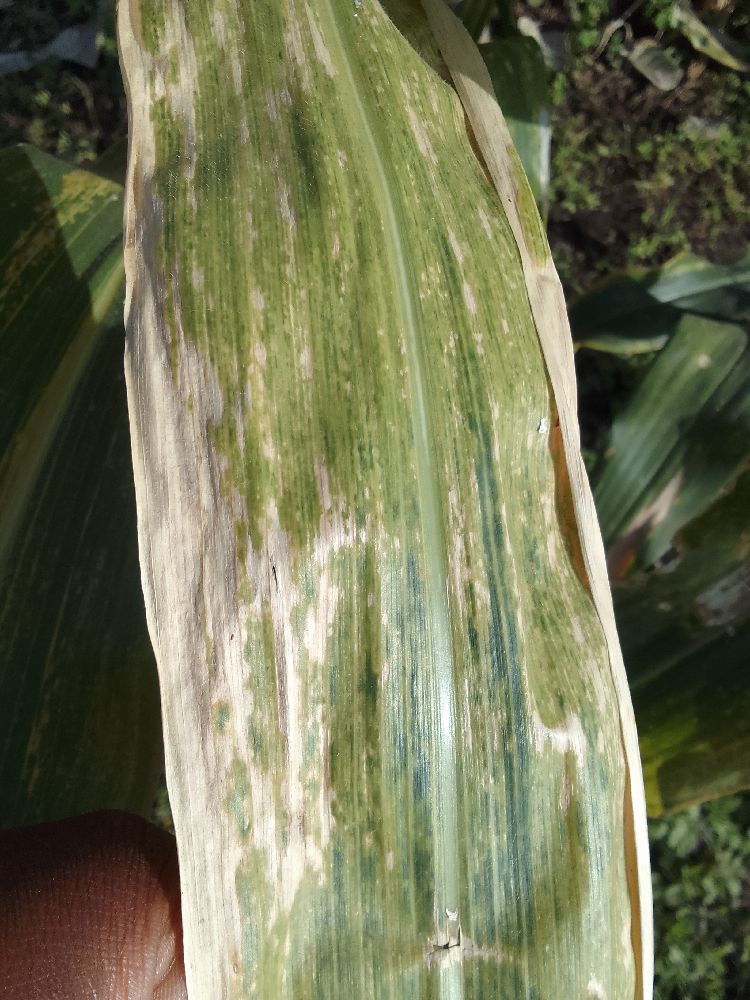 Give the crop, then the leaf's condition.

maize, maize lethal necrosis
